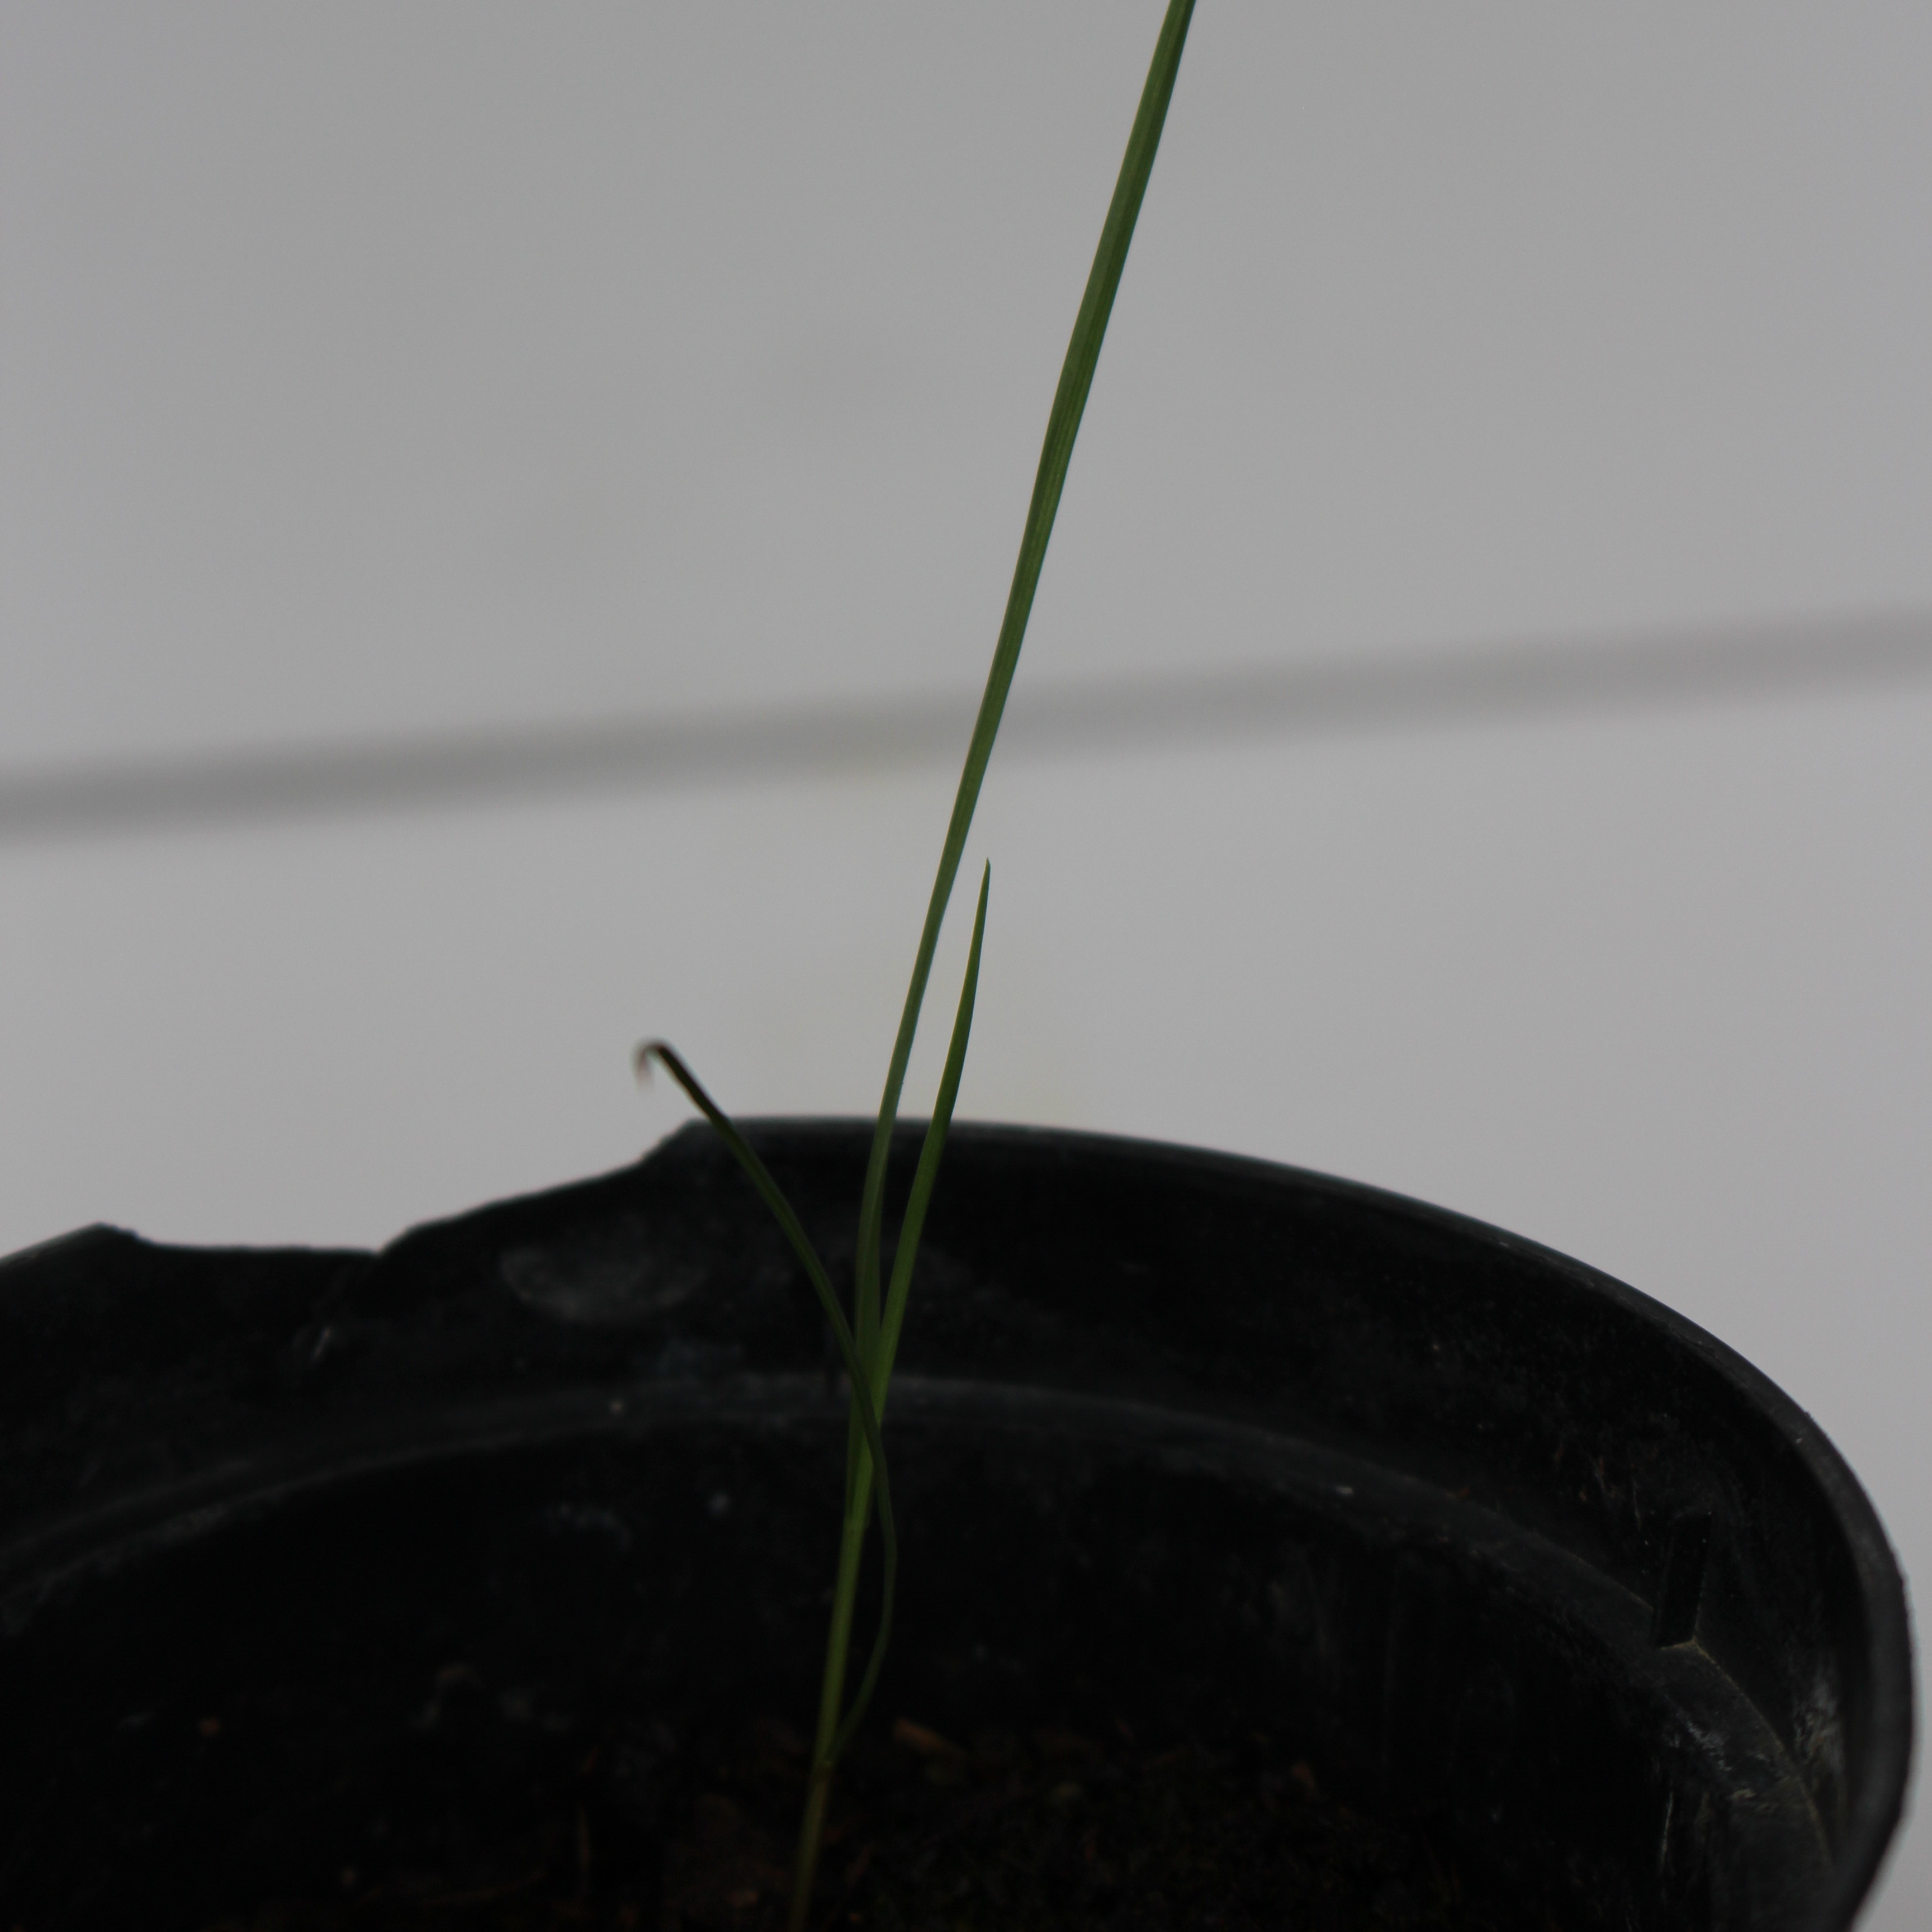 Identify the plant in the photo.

Lolium multiflorum
